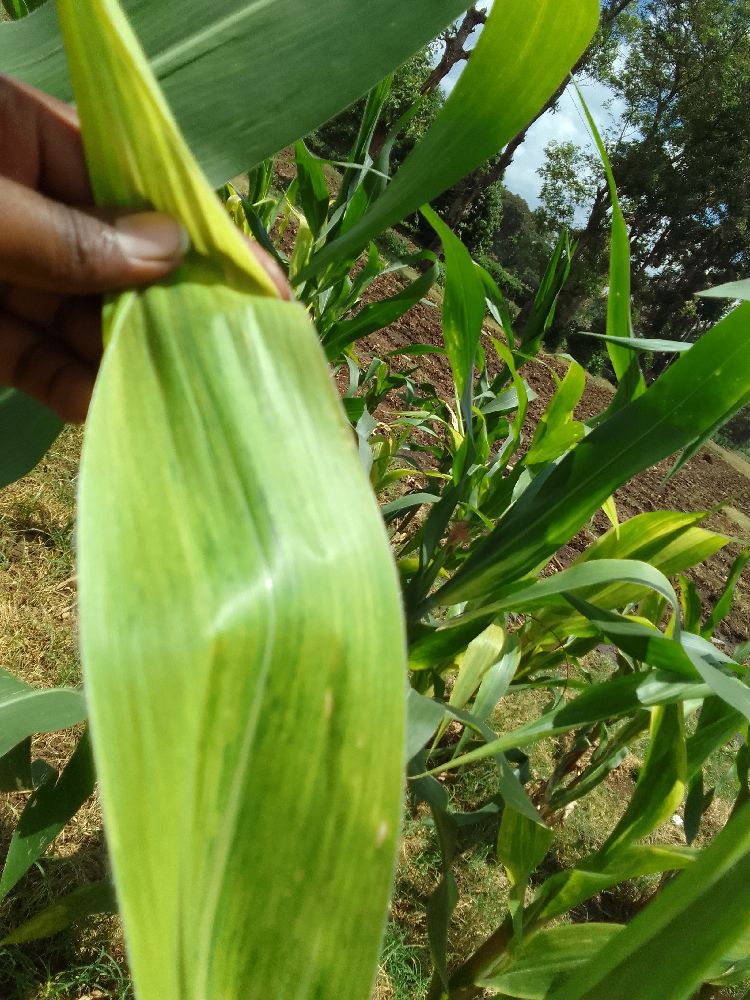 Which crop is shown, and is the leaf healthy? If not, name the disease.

maize, maize lethal necrosis
